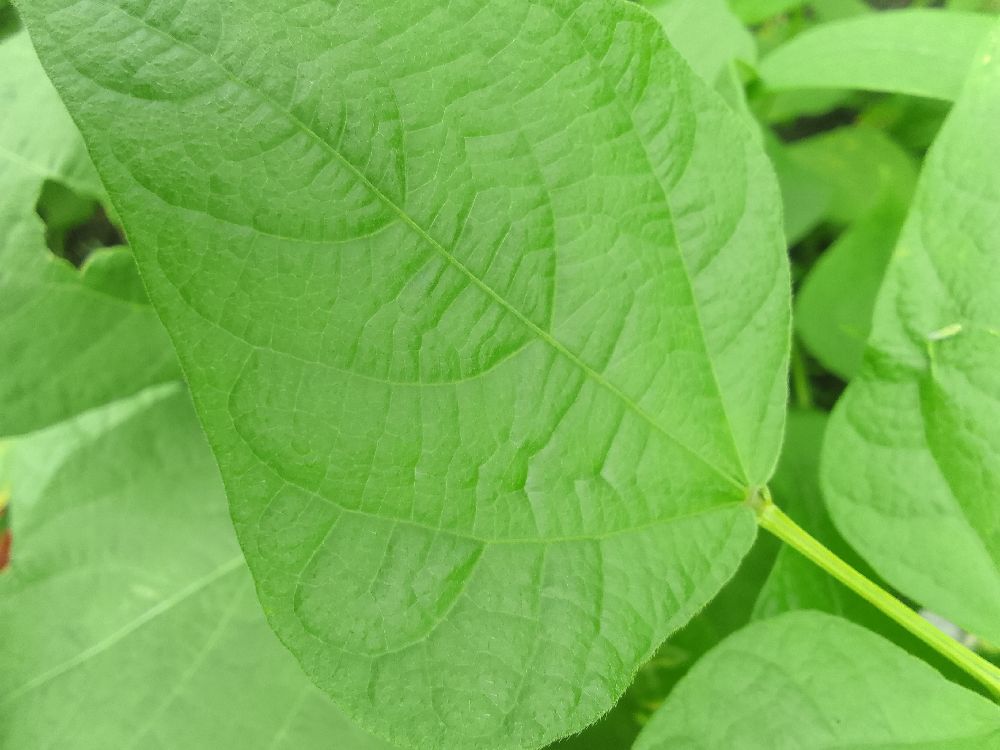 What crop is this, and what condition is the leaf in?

common bean, healthy
